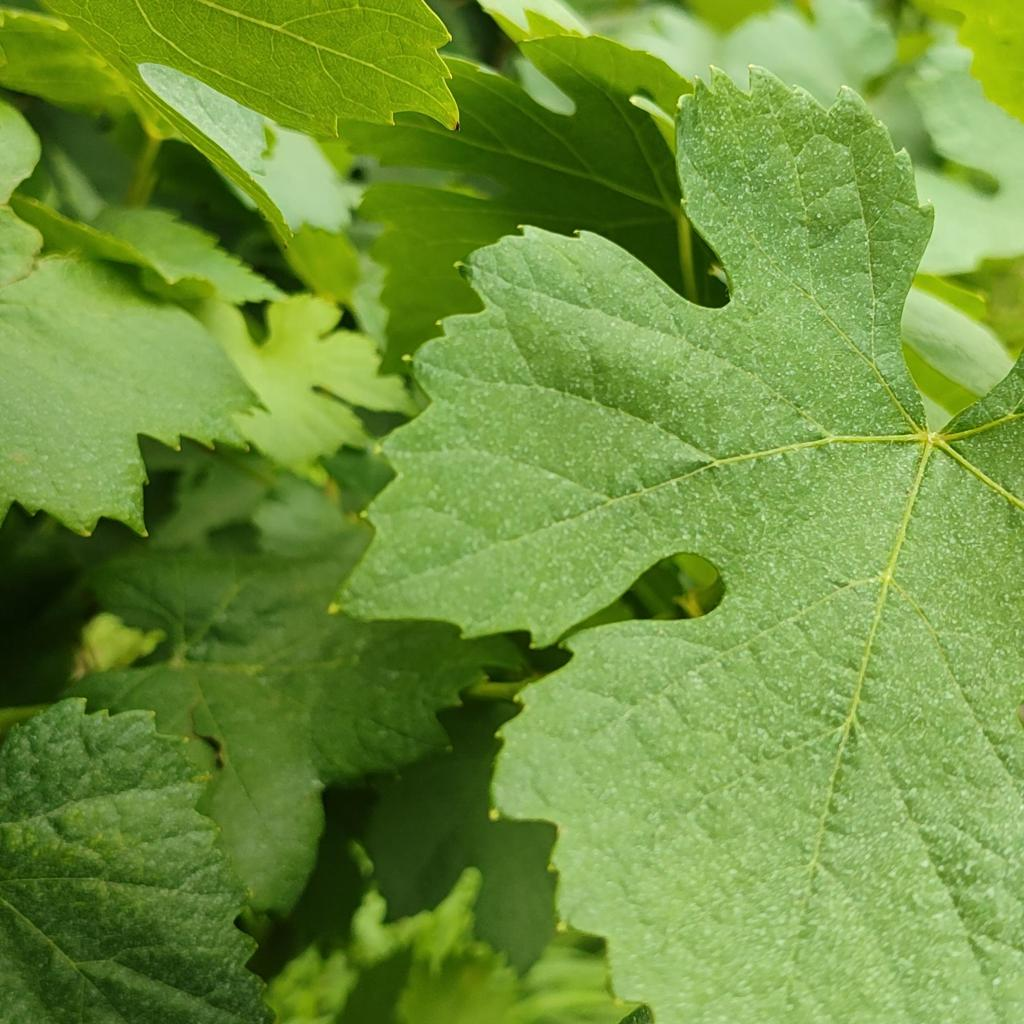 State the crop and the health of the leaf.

grapevine, healthy
